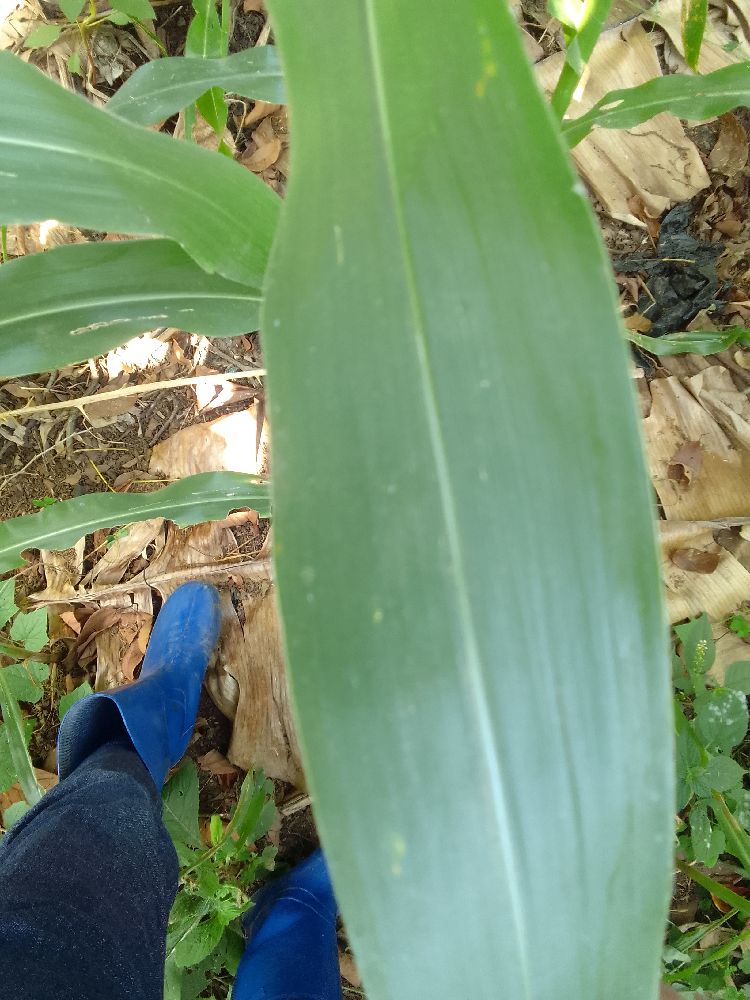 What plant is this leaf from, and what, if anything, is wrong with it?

maize, healthy
